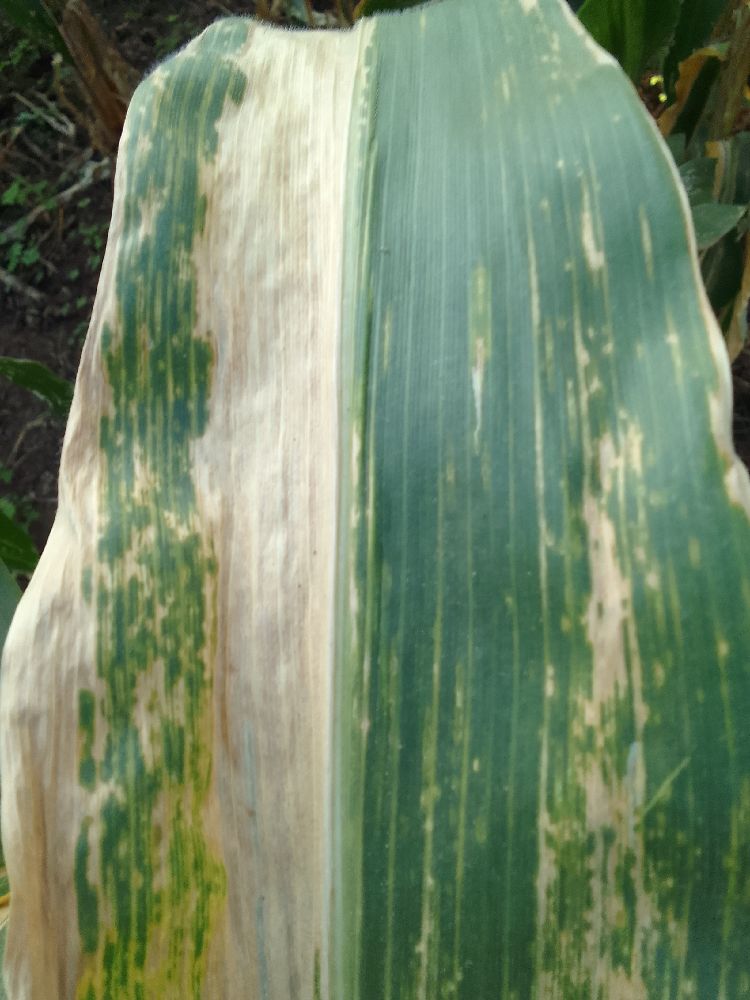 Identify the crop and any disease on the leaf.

maize, maize lethal necrosis
